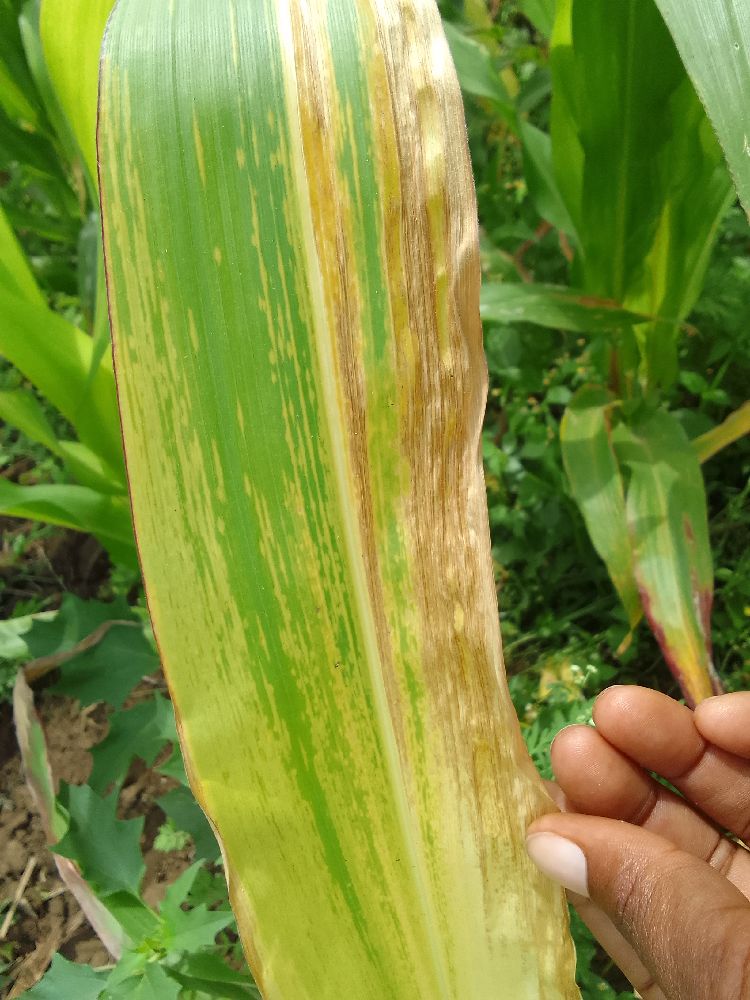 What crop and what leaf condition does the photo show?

maize, maize lethal necrosis
